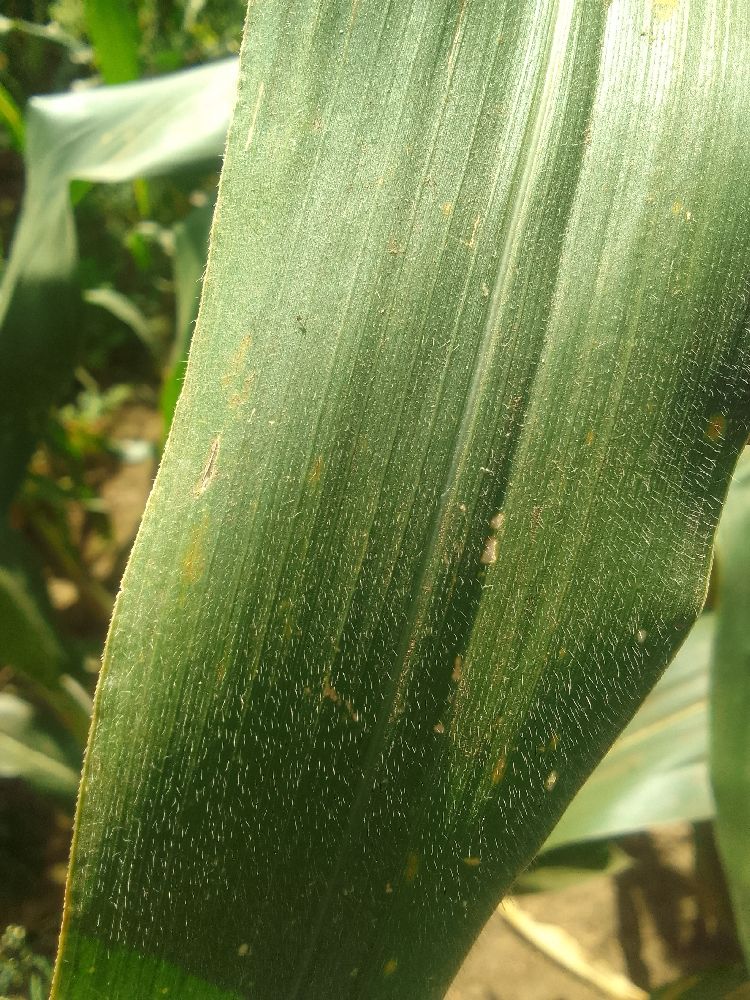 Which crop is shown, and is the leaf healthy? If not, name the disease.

maize, healthy
